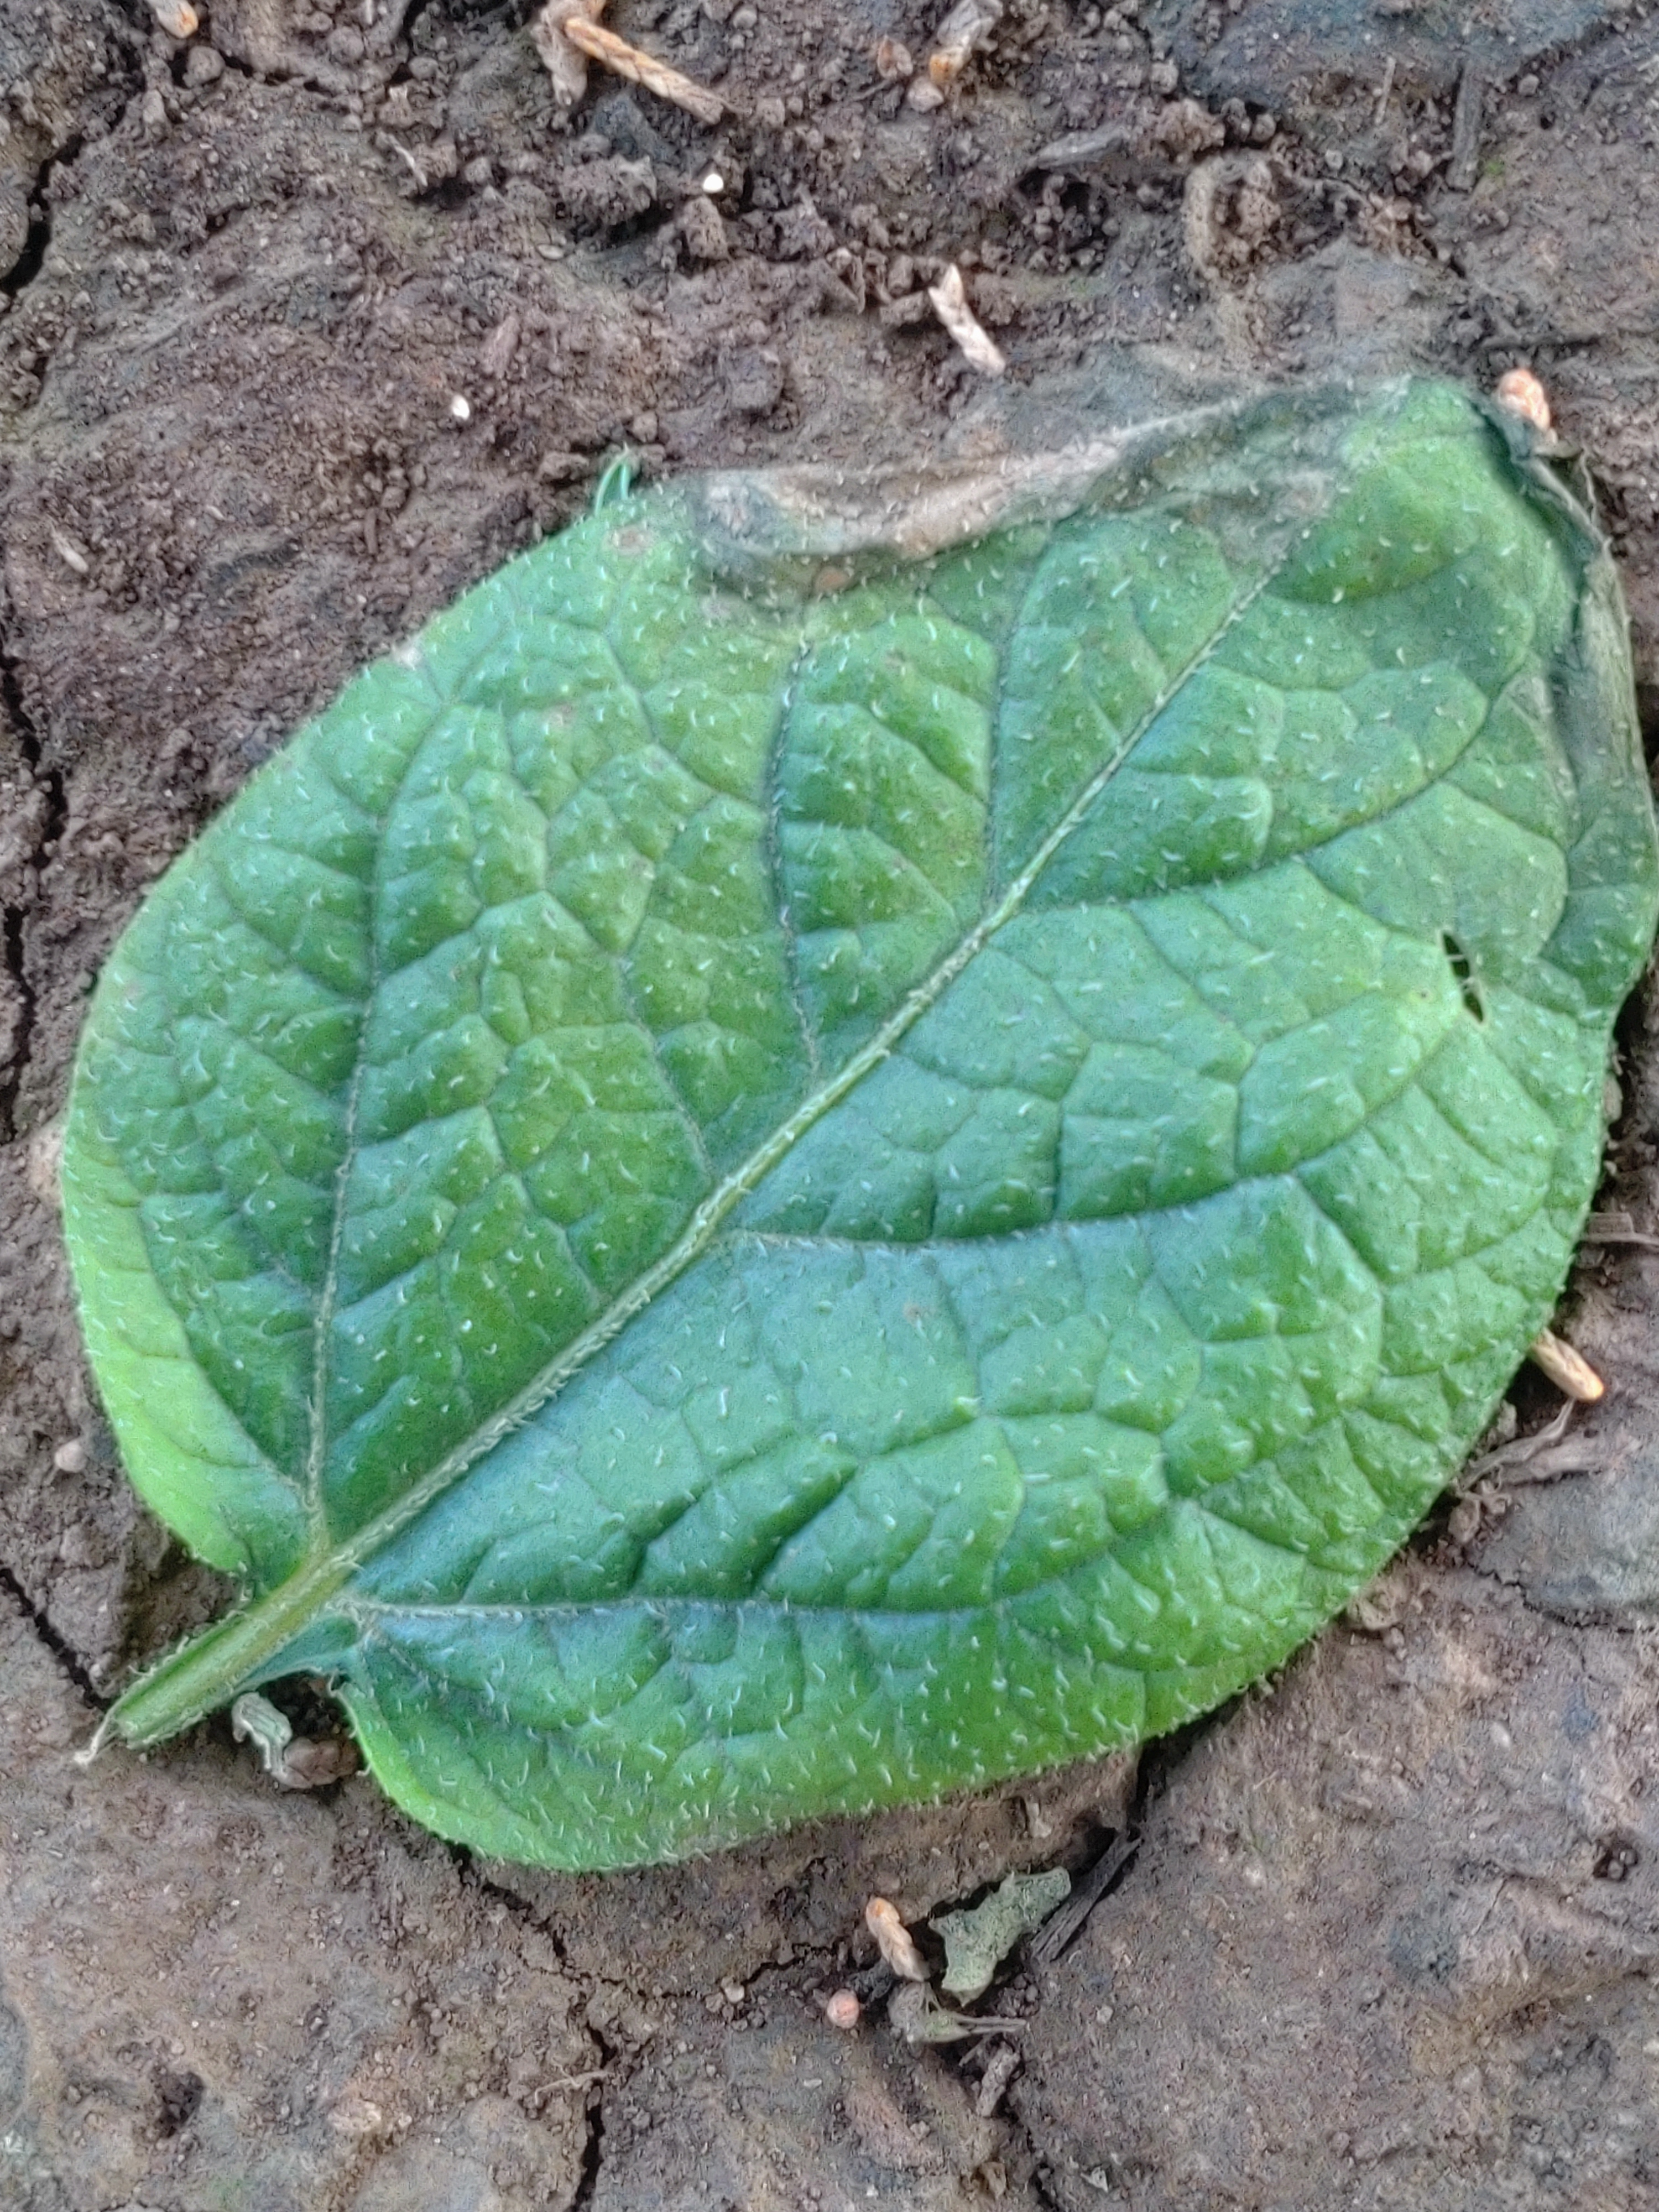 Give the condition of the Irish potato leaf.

early blight
